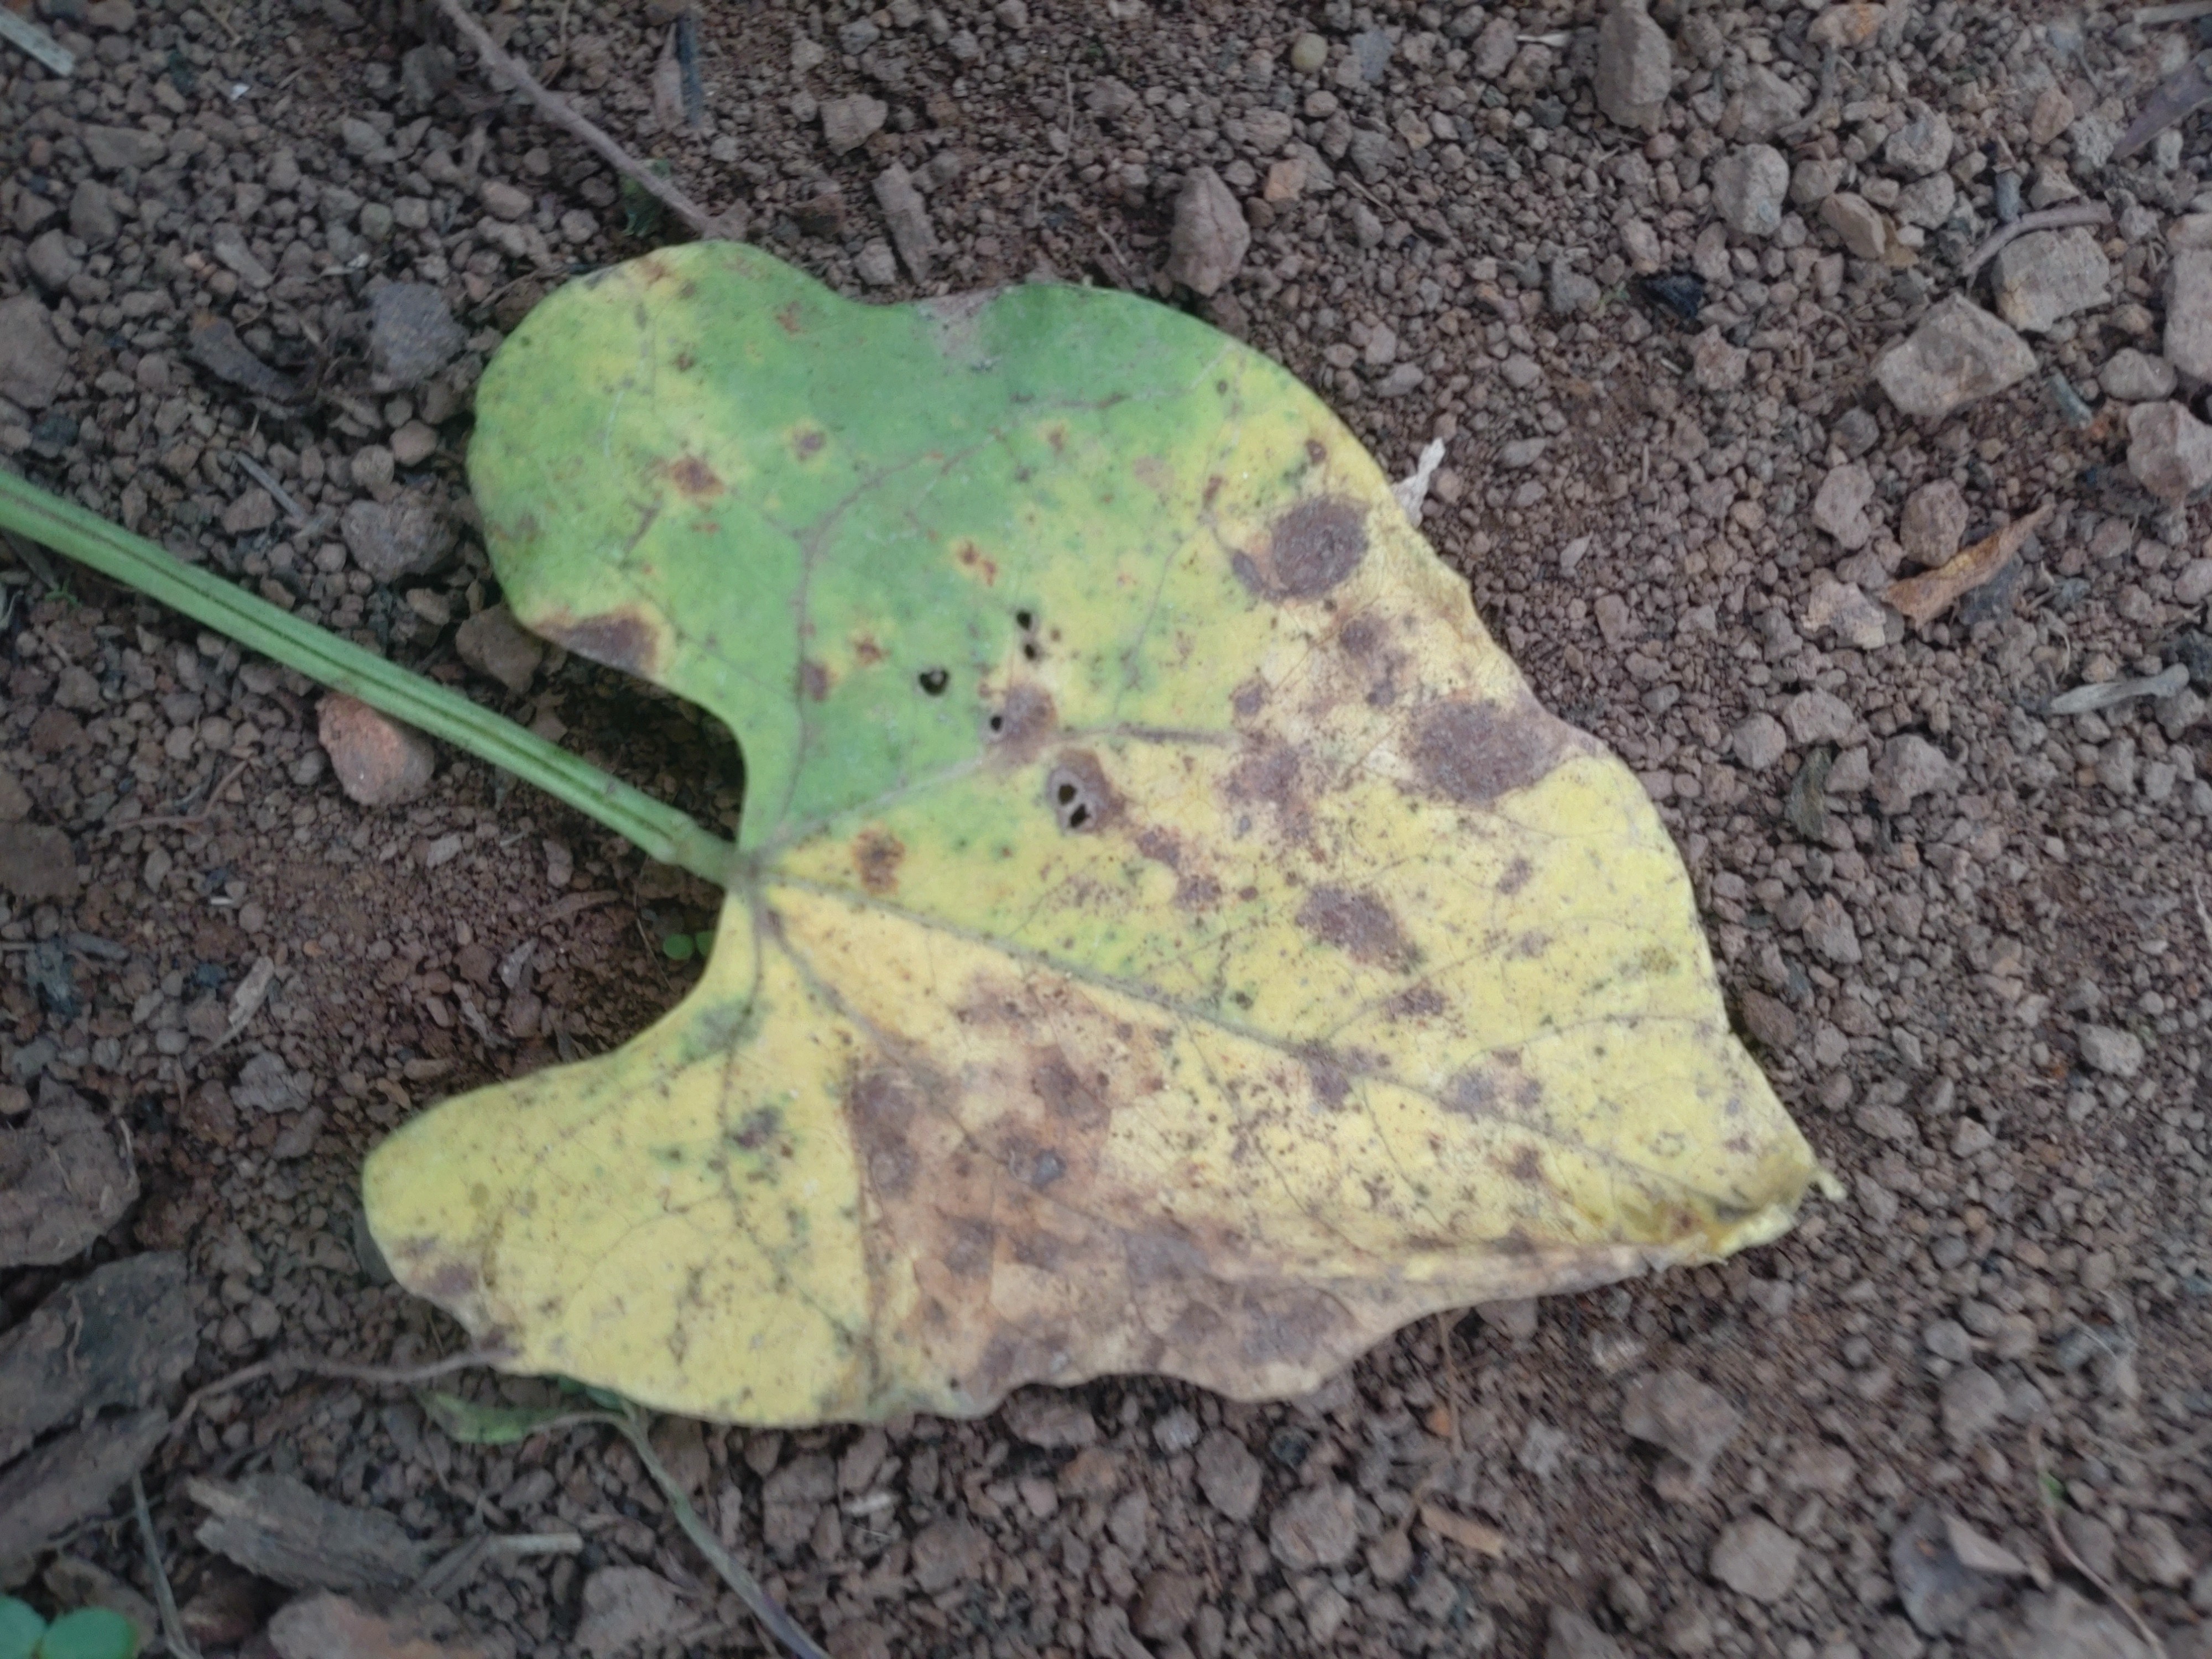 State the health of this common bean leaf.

anthracnose
